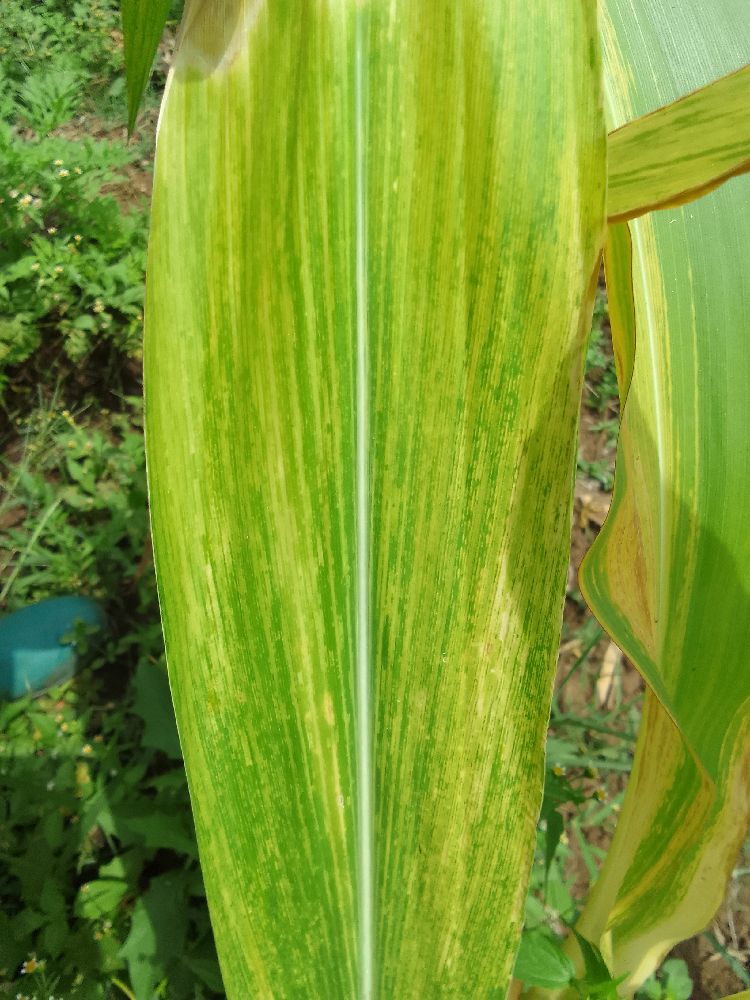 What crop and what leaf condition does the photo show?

maize, maize lethal necrosis
